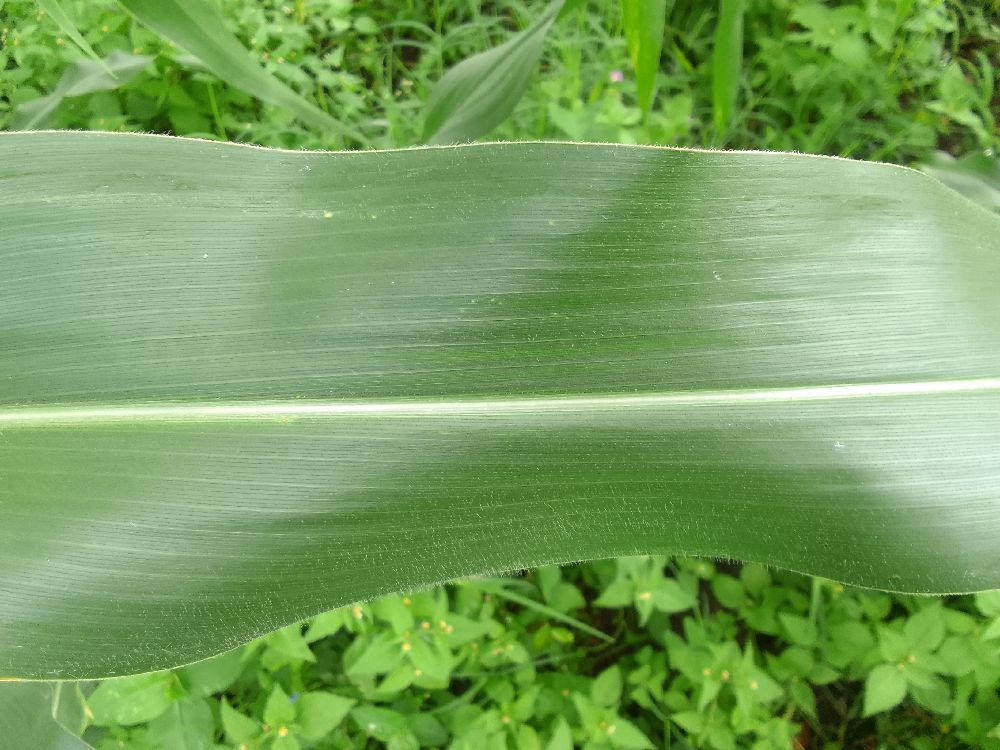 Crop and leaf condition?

maize, healthy
